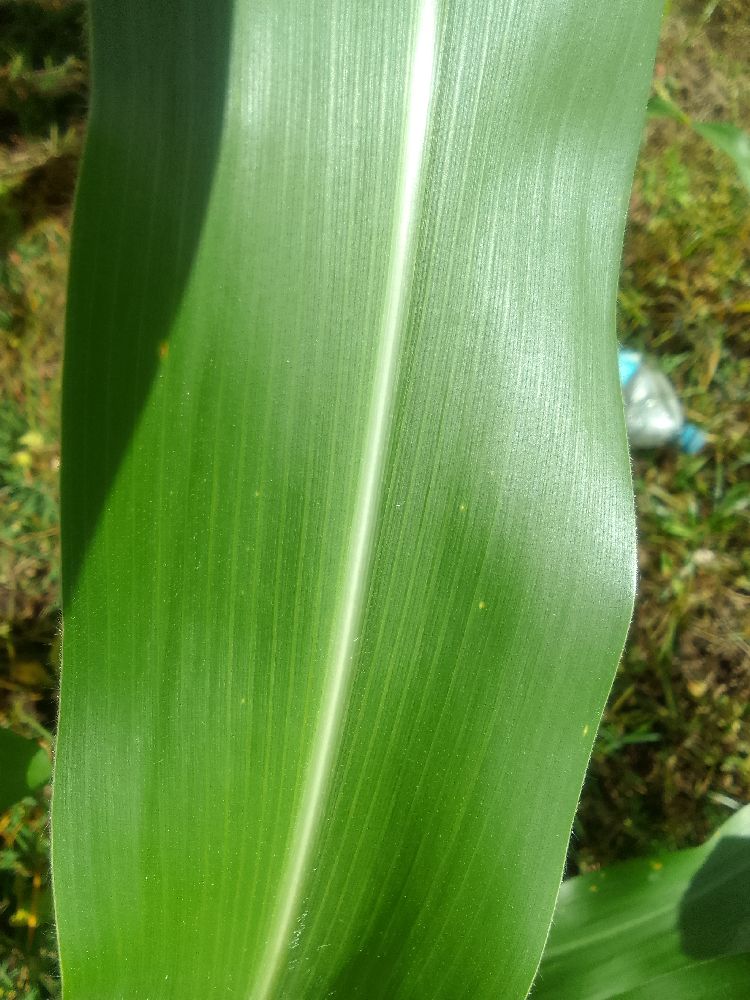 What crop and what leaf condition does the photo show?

maize, healthy
